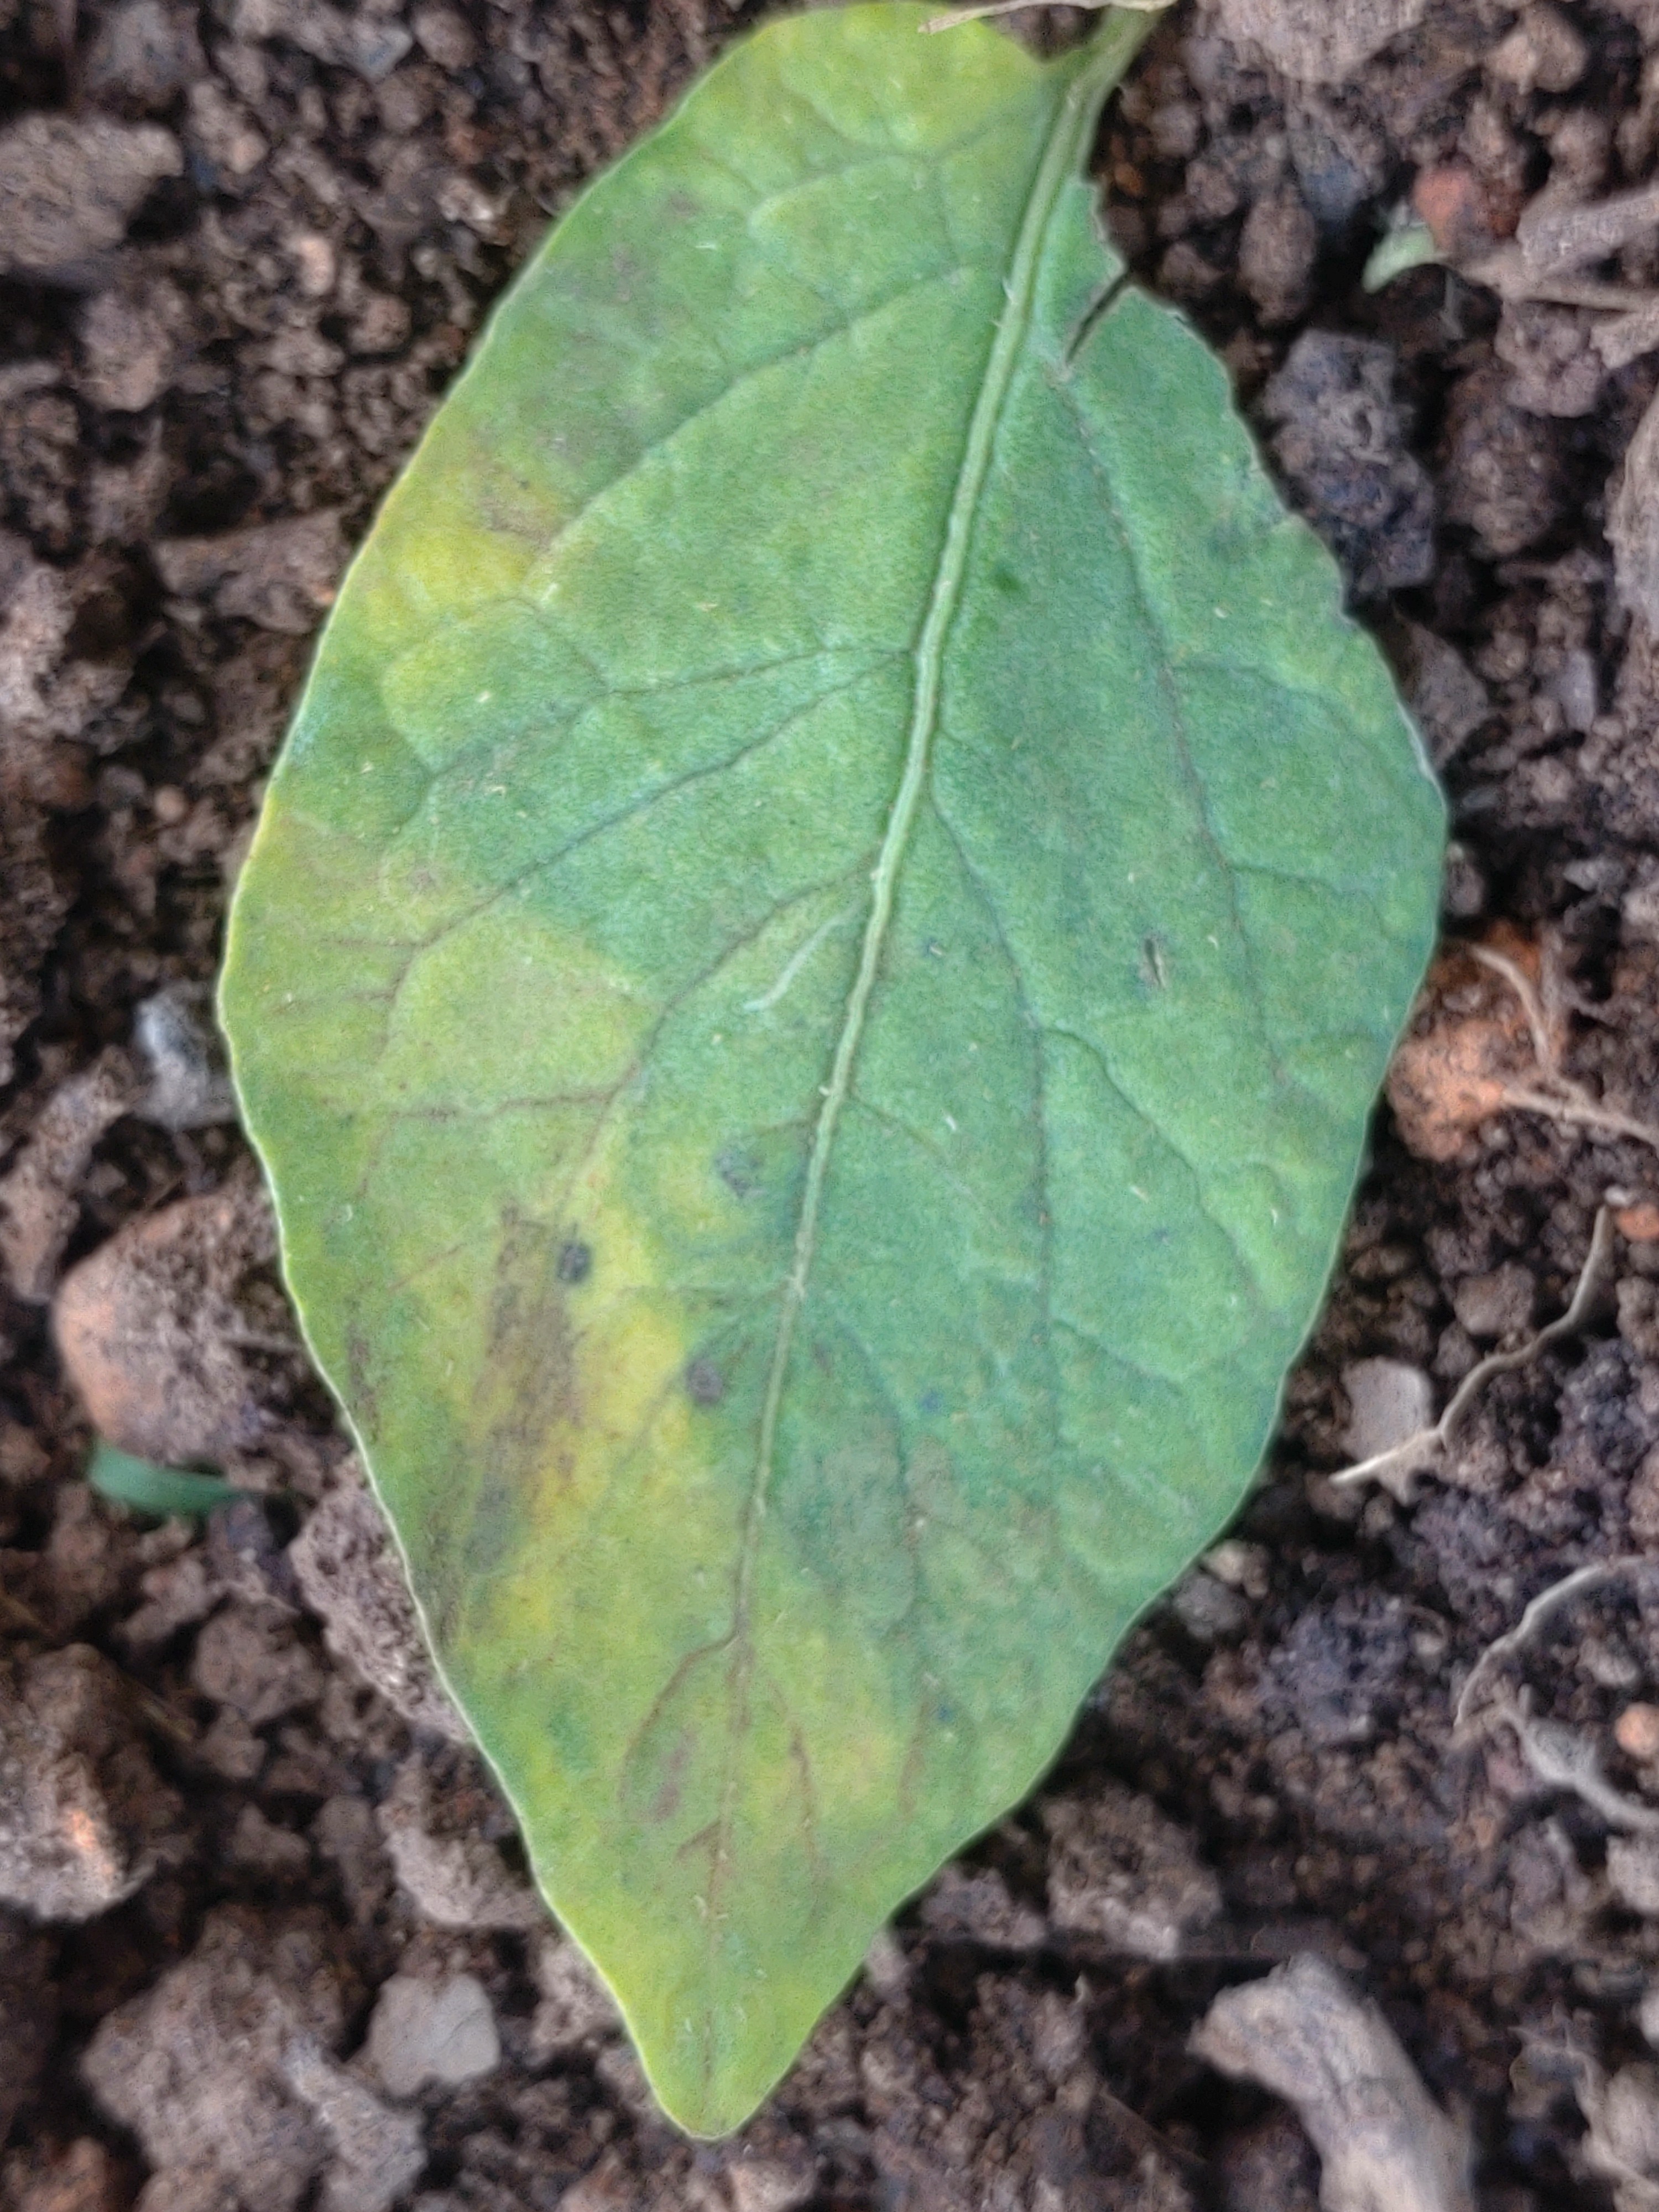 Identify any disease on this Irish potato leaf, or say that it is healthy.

late blight
